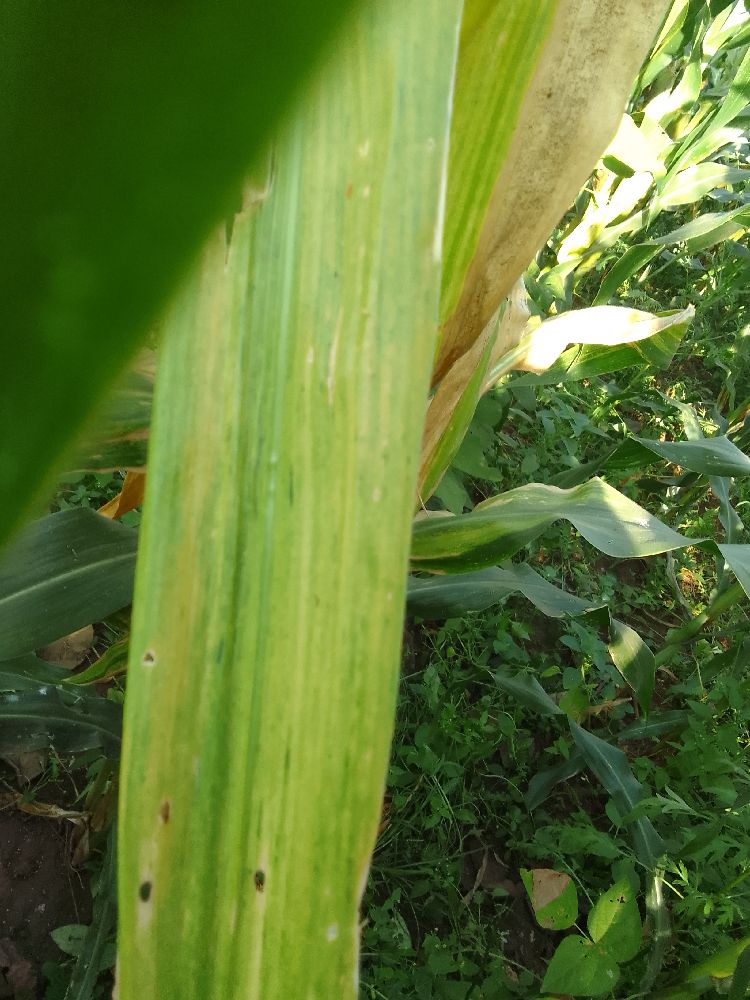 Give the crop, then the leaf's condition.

maize, maize lethal necrosis
